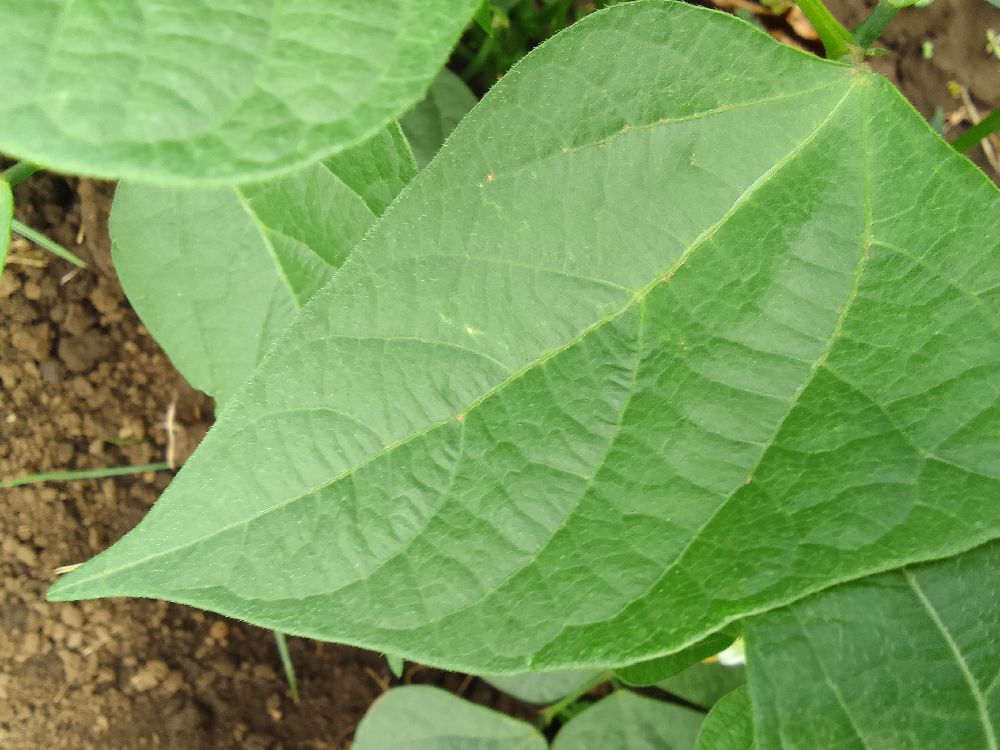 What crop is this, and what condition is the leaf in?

common bean, healthy
